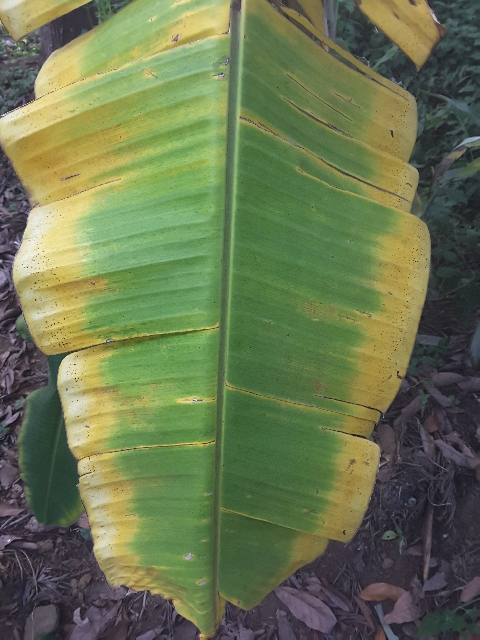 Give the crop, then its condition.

banana, fusarium wilt race 1
